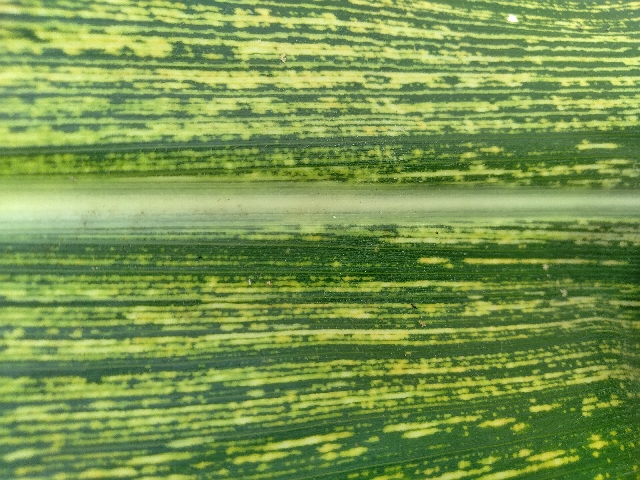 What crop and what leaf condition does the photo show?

maize, maize streak virus
